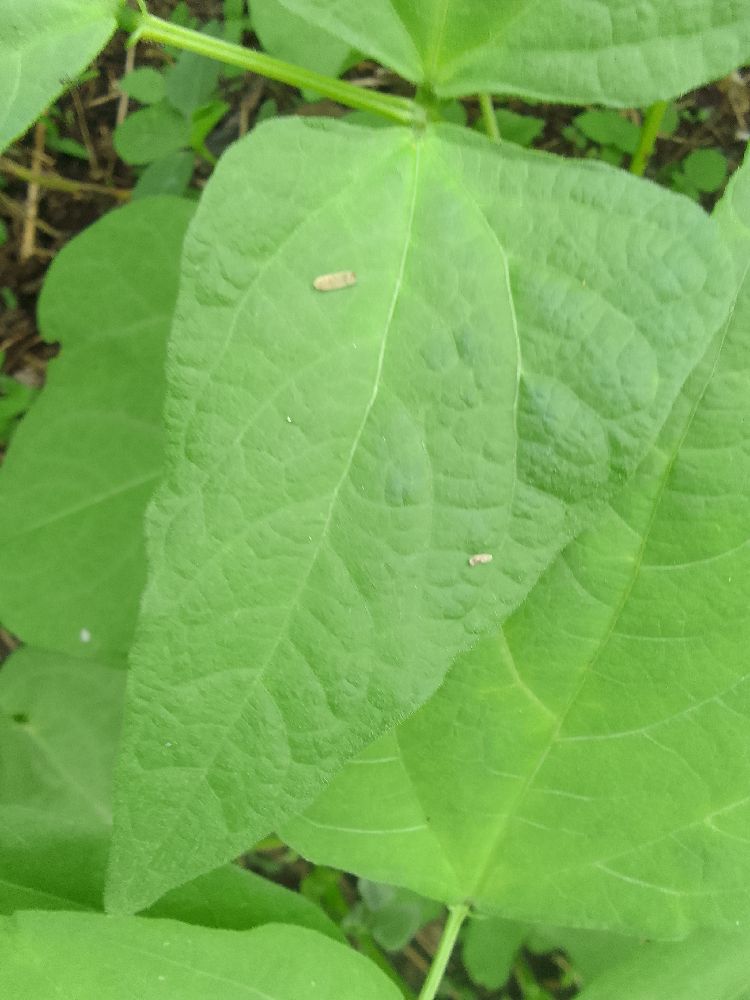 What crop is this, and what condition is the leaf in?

common bean, healthy
